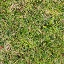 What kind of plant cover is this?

grass
